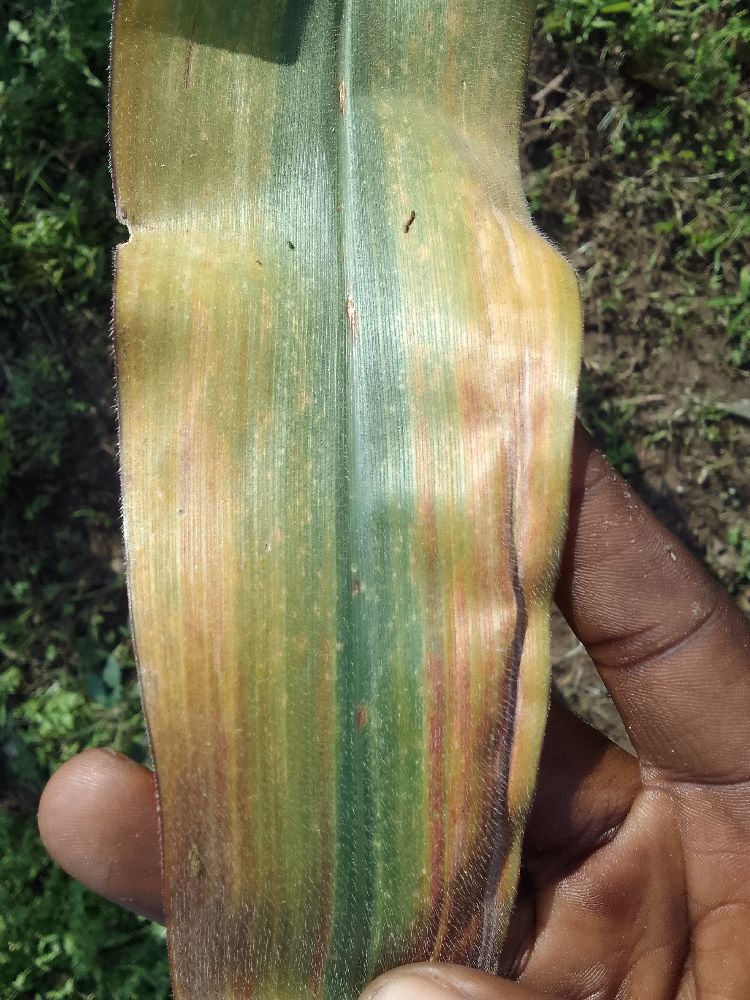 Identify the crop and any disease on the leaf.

maize, maize lethal necrosis
